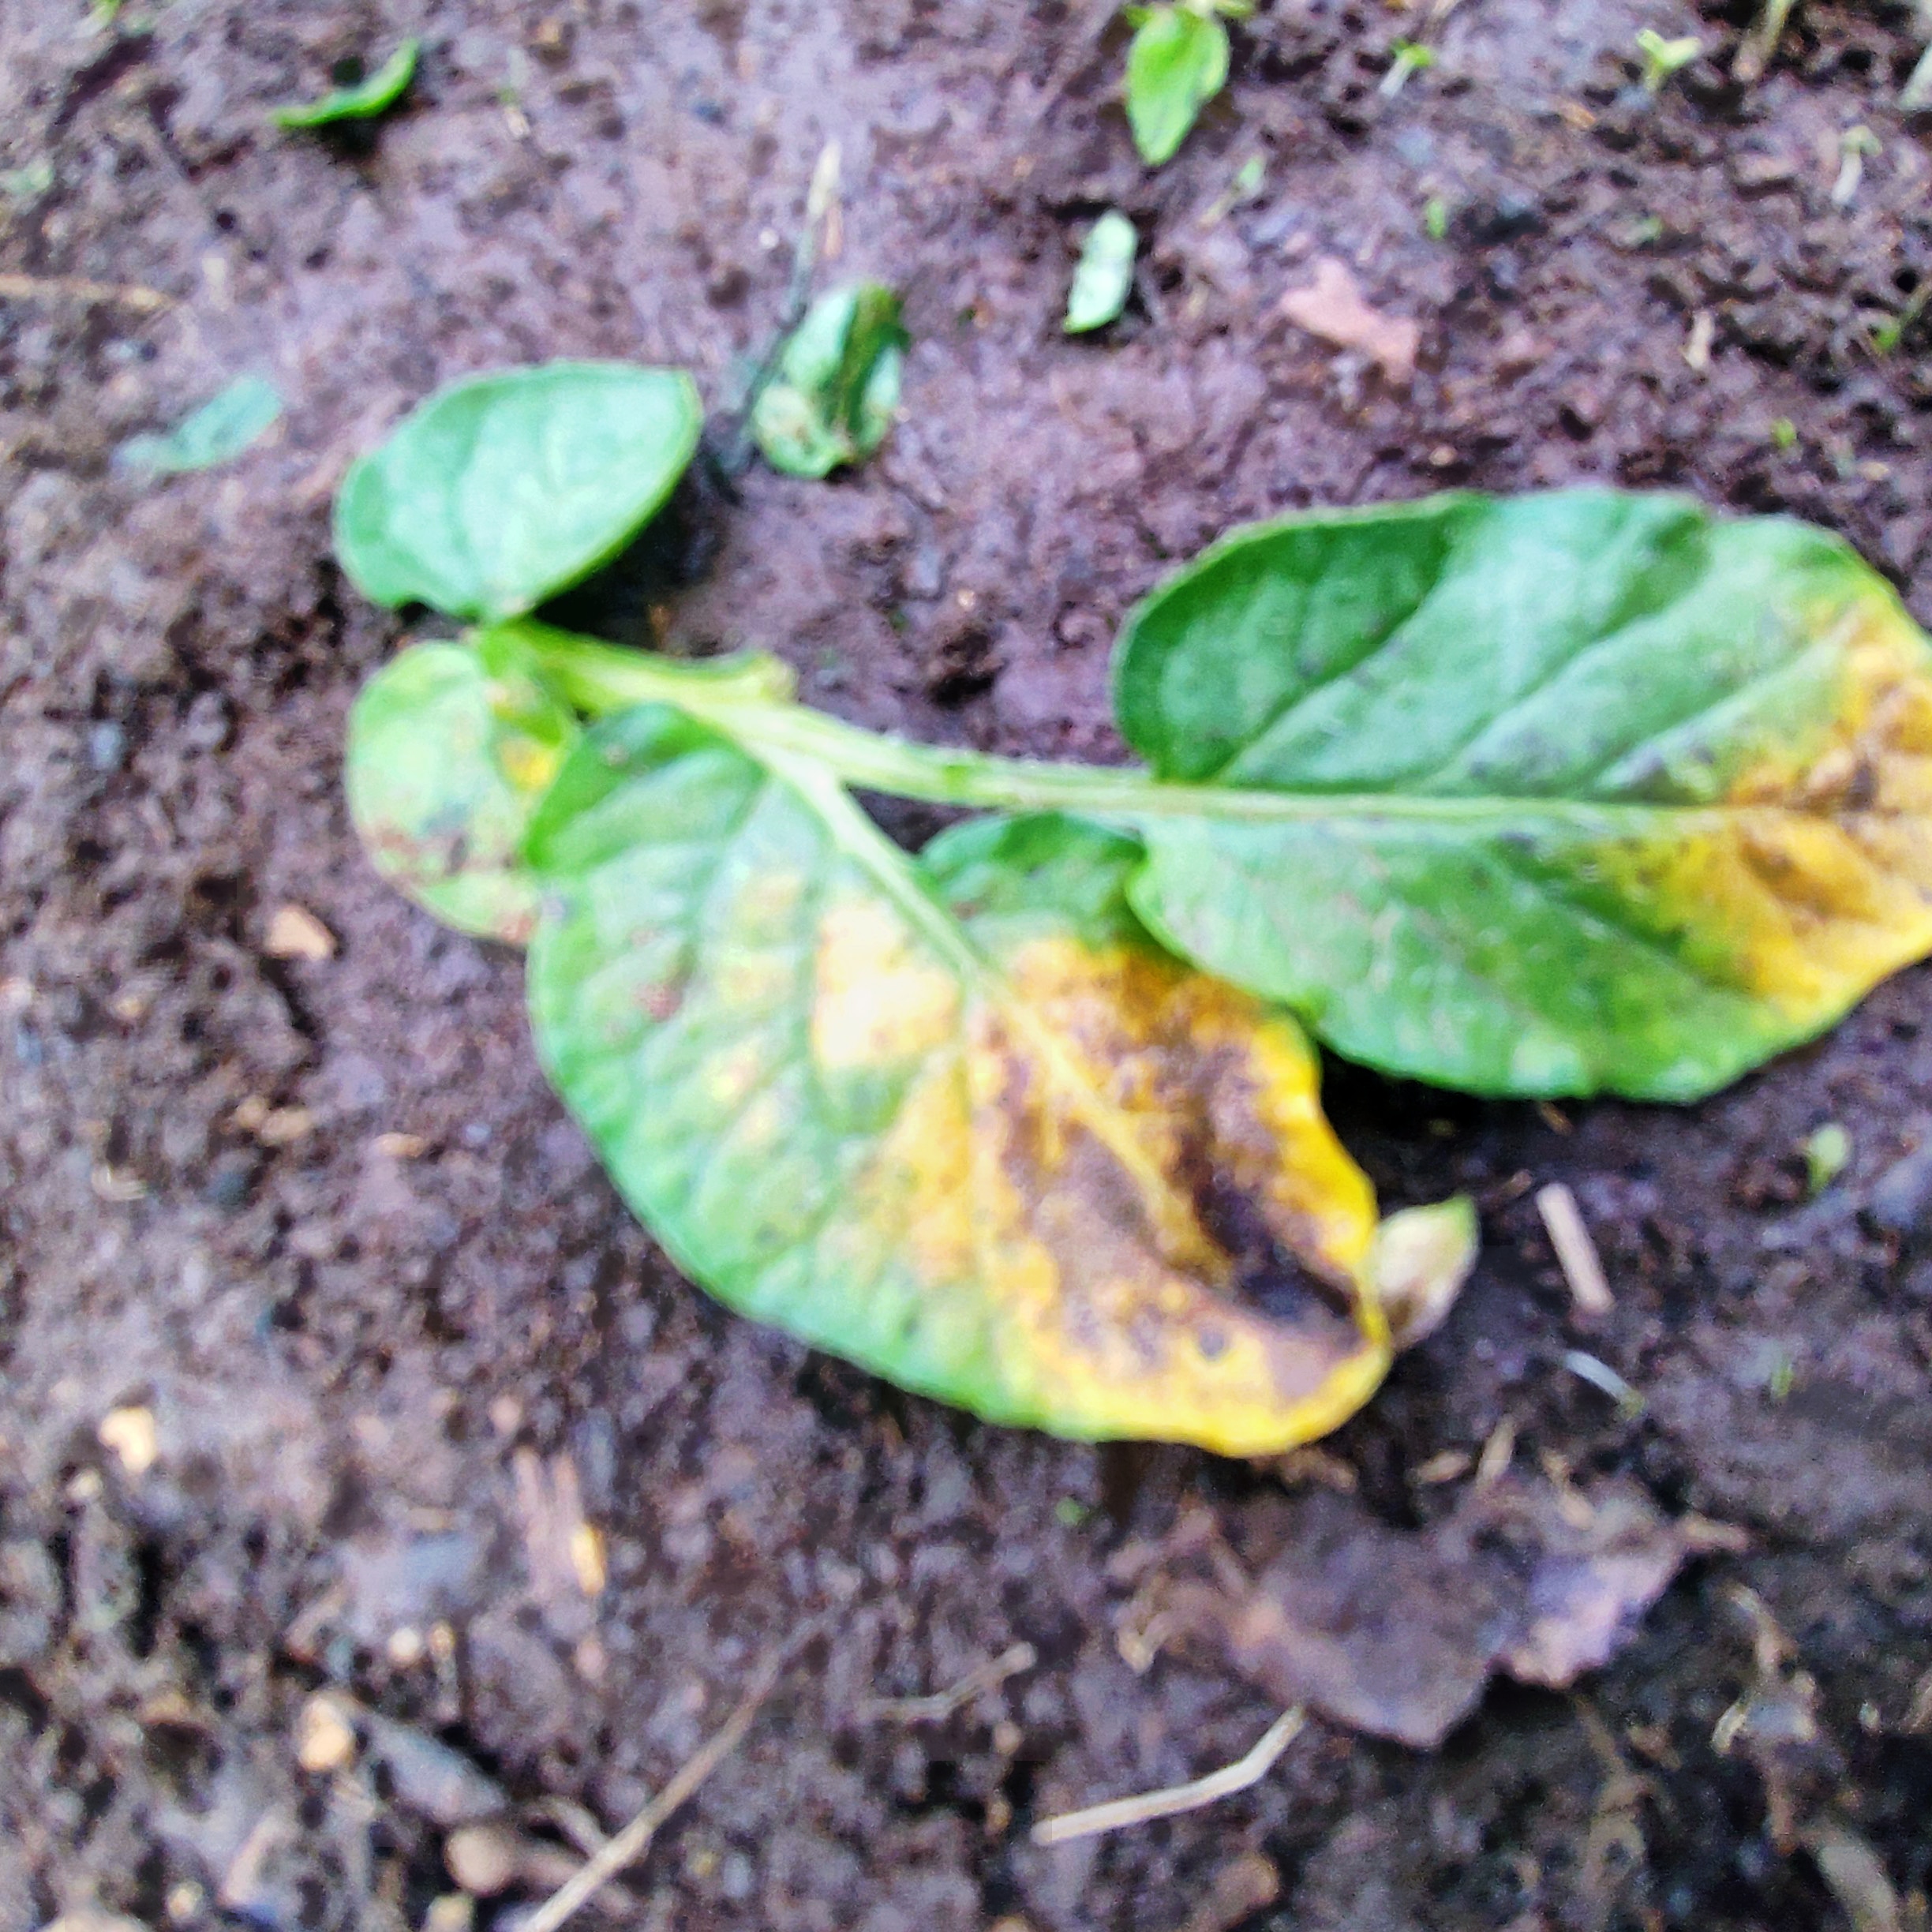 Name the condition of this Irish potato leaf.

late blight
